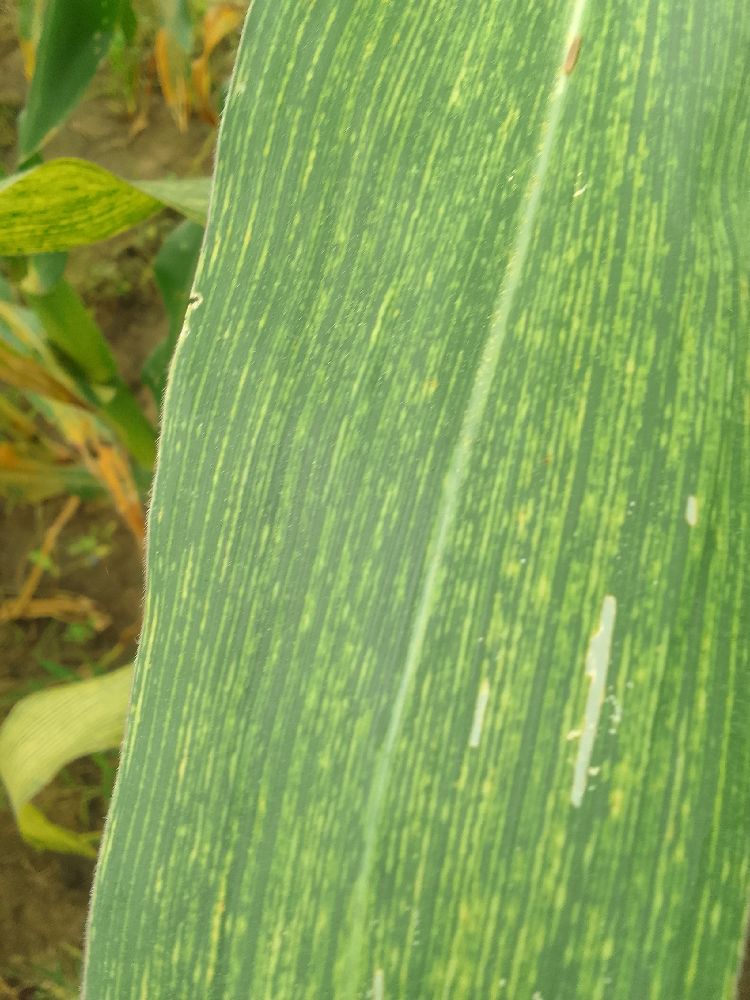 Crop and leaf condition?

maize, maize streak virus
